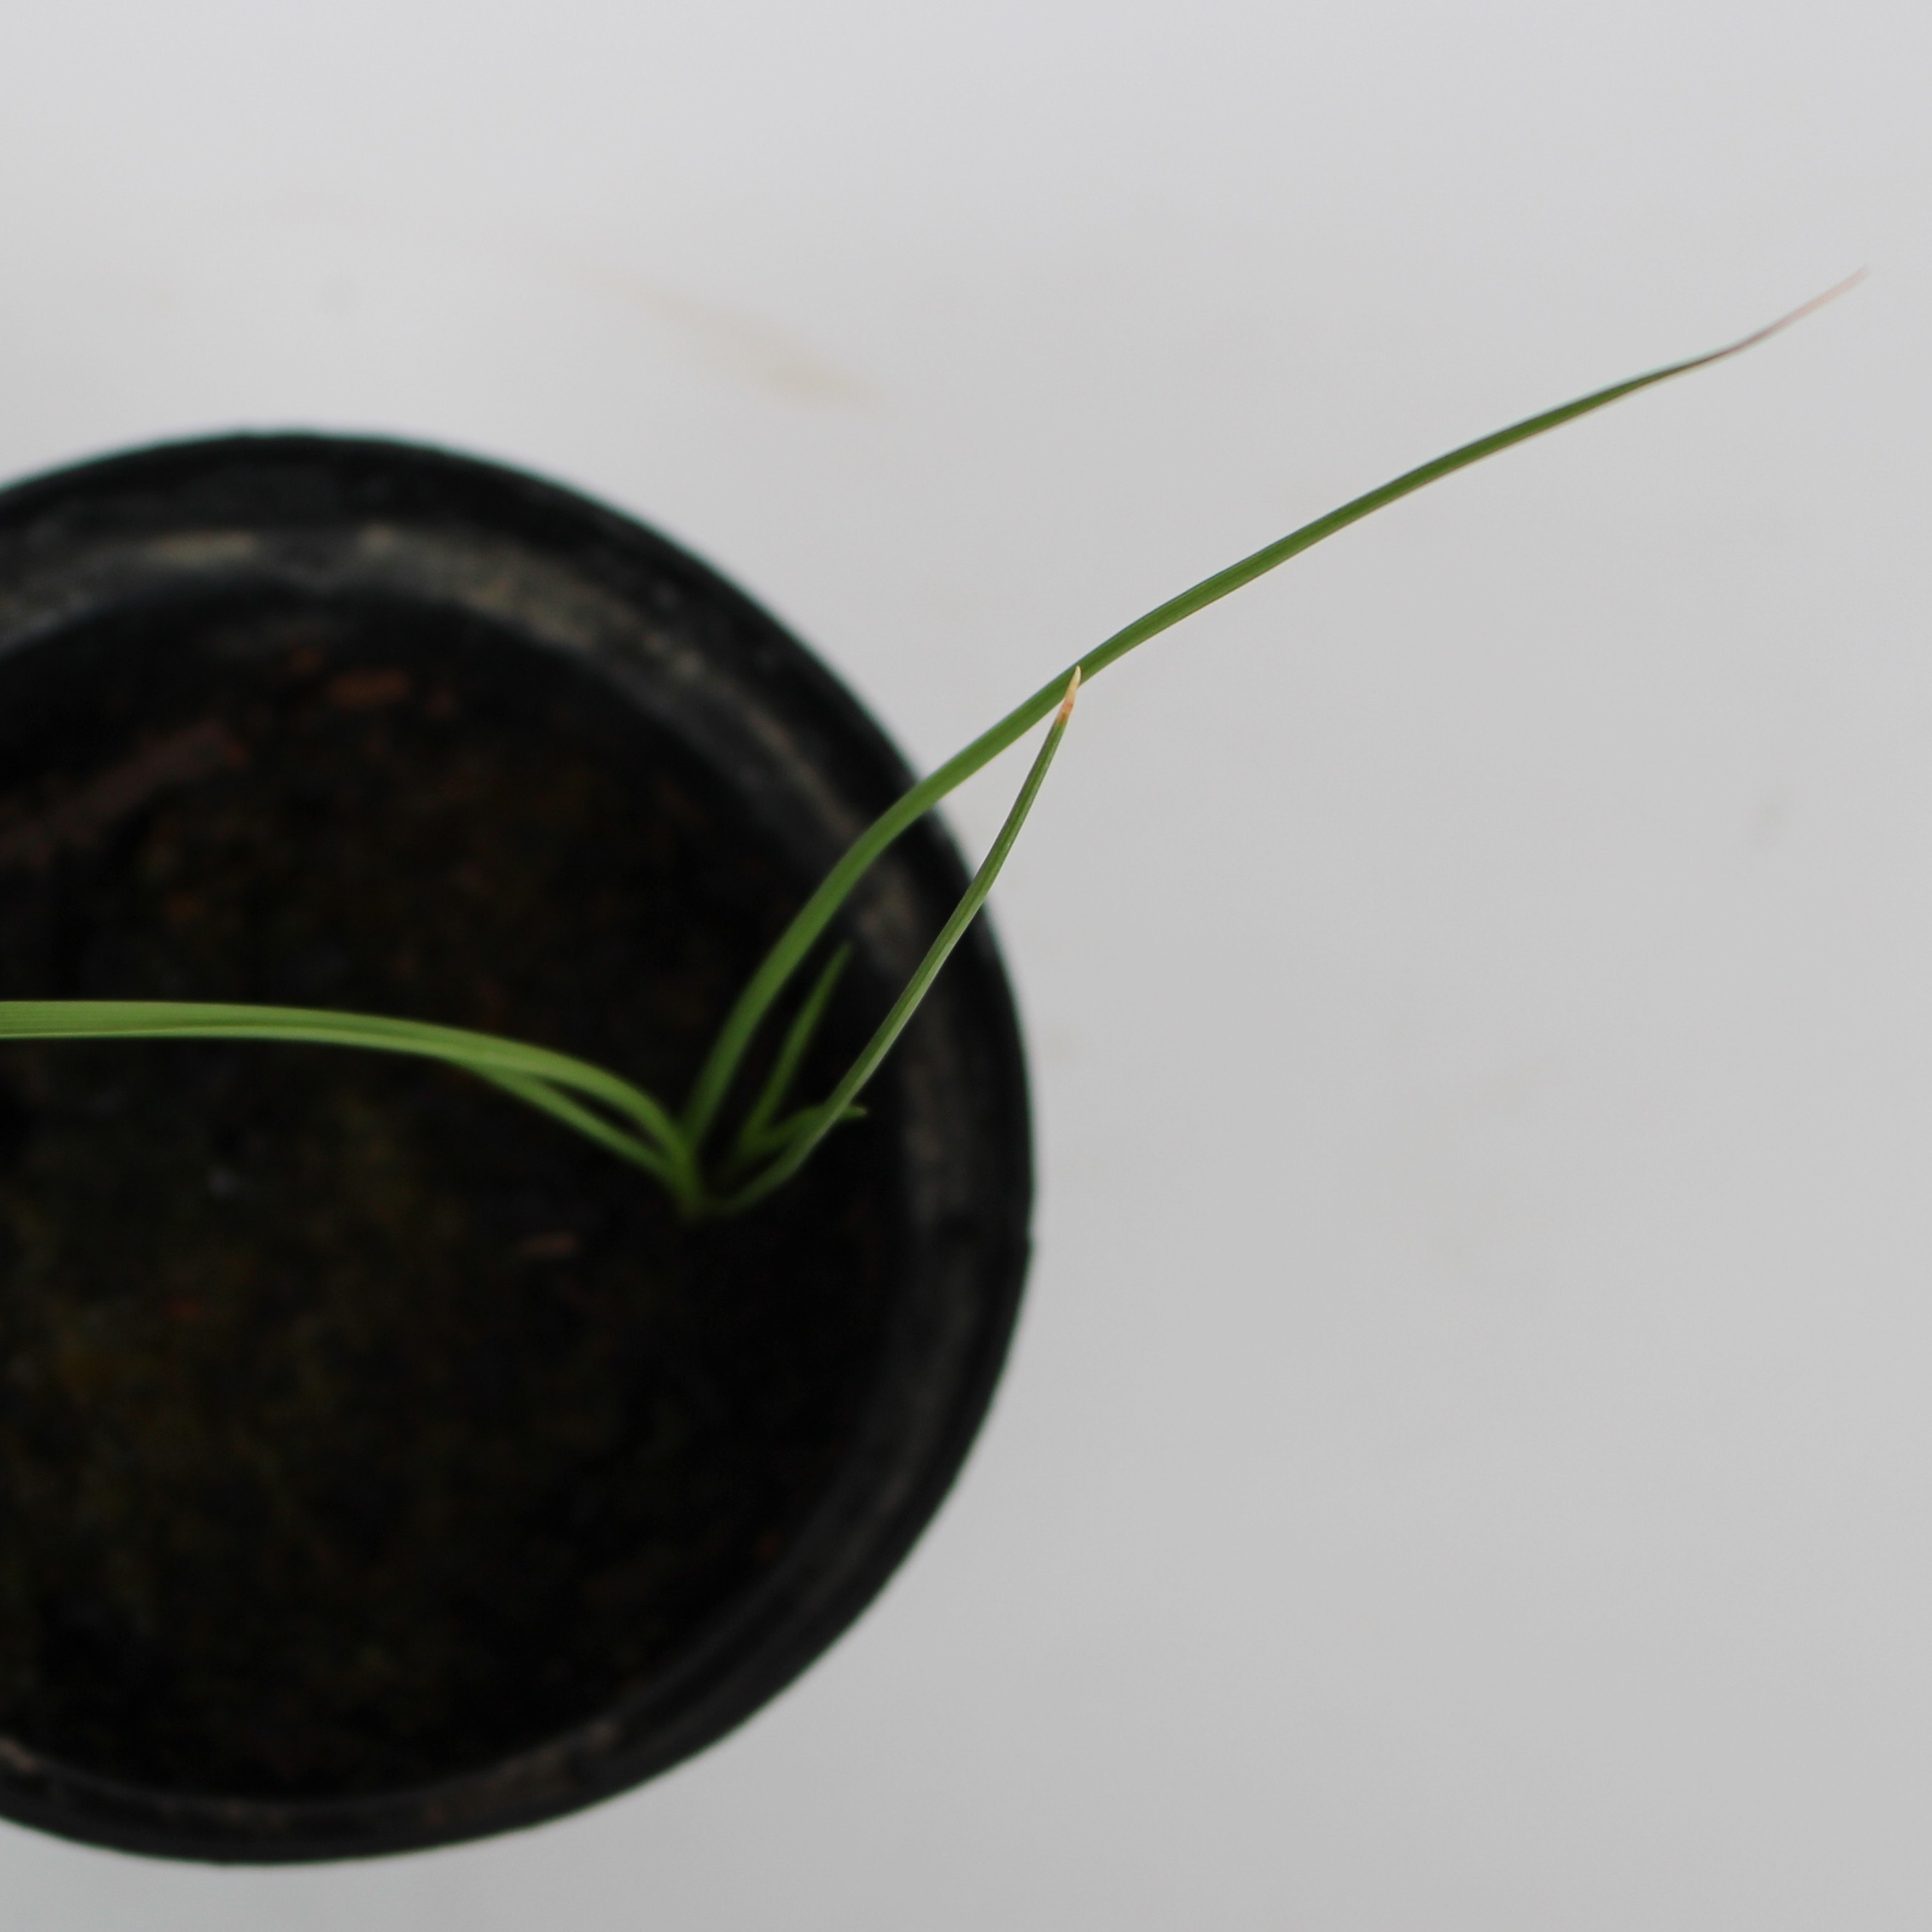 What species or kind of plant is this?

Lolium multiflorum
